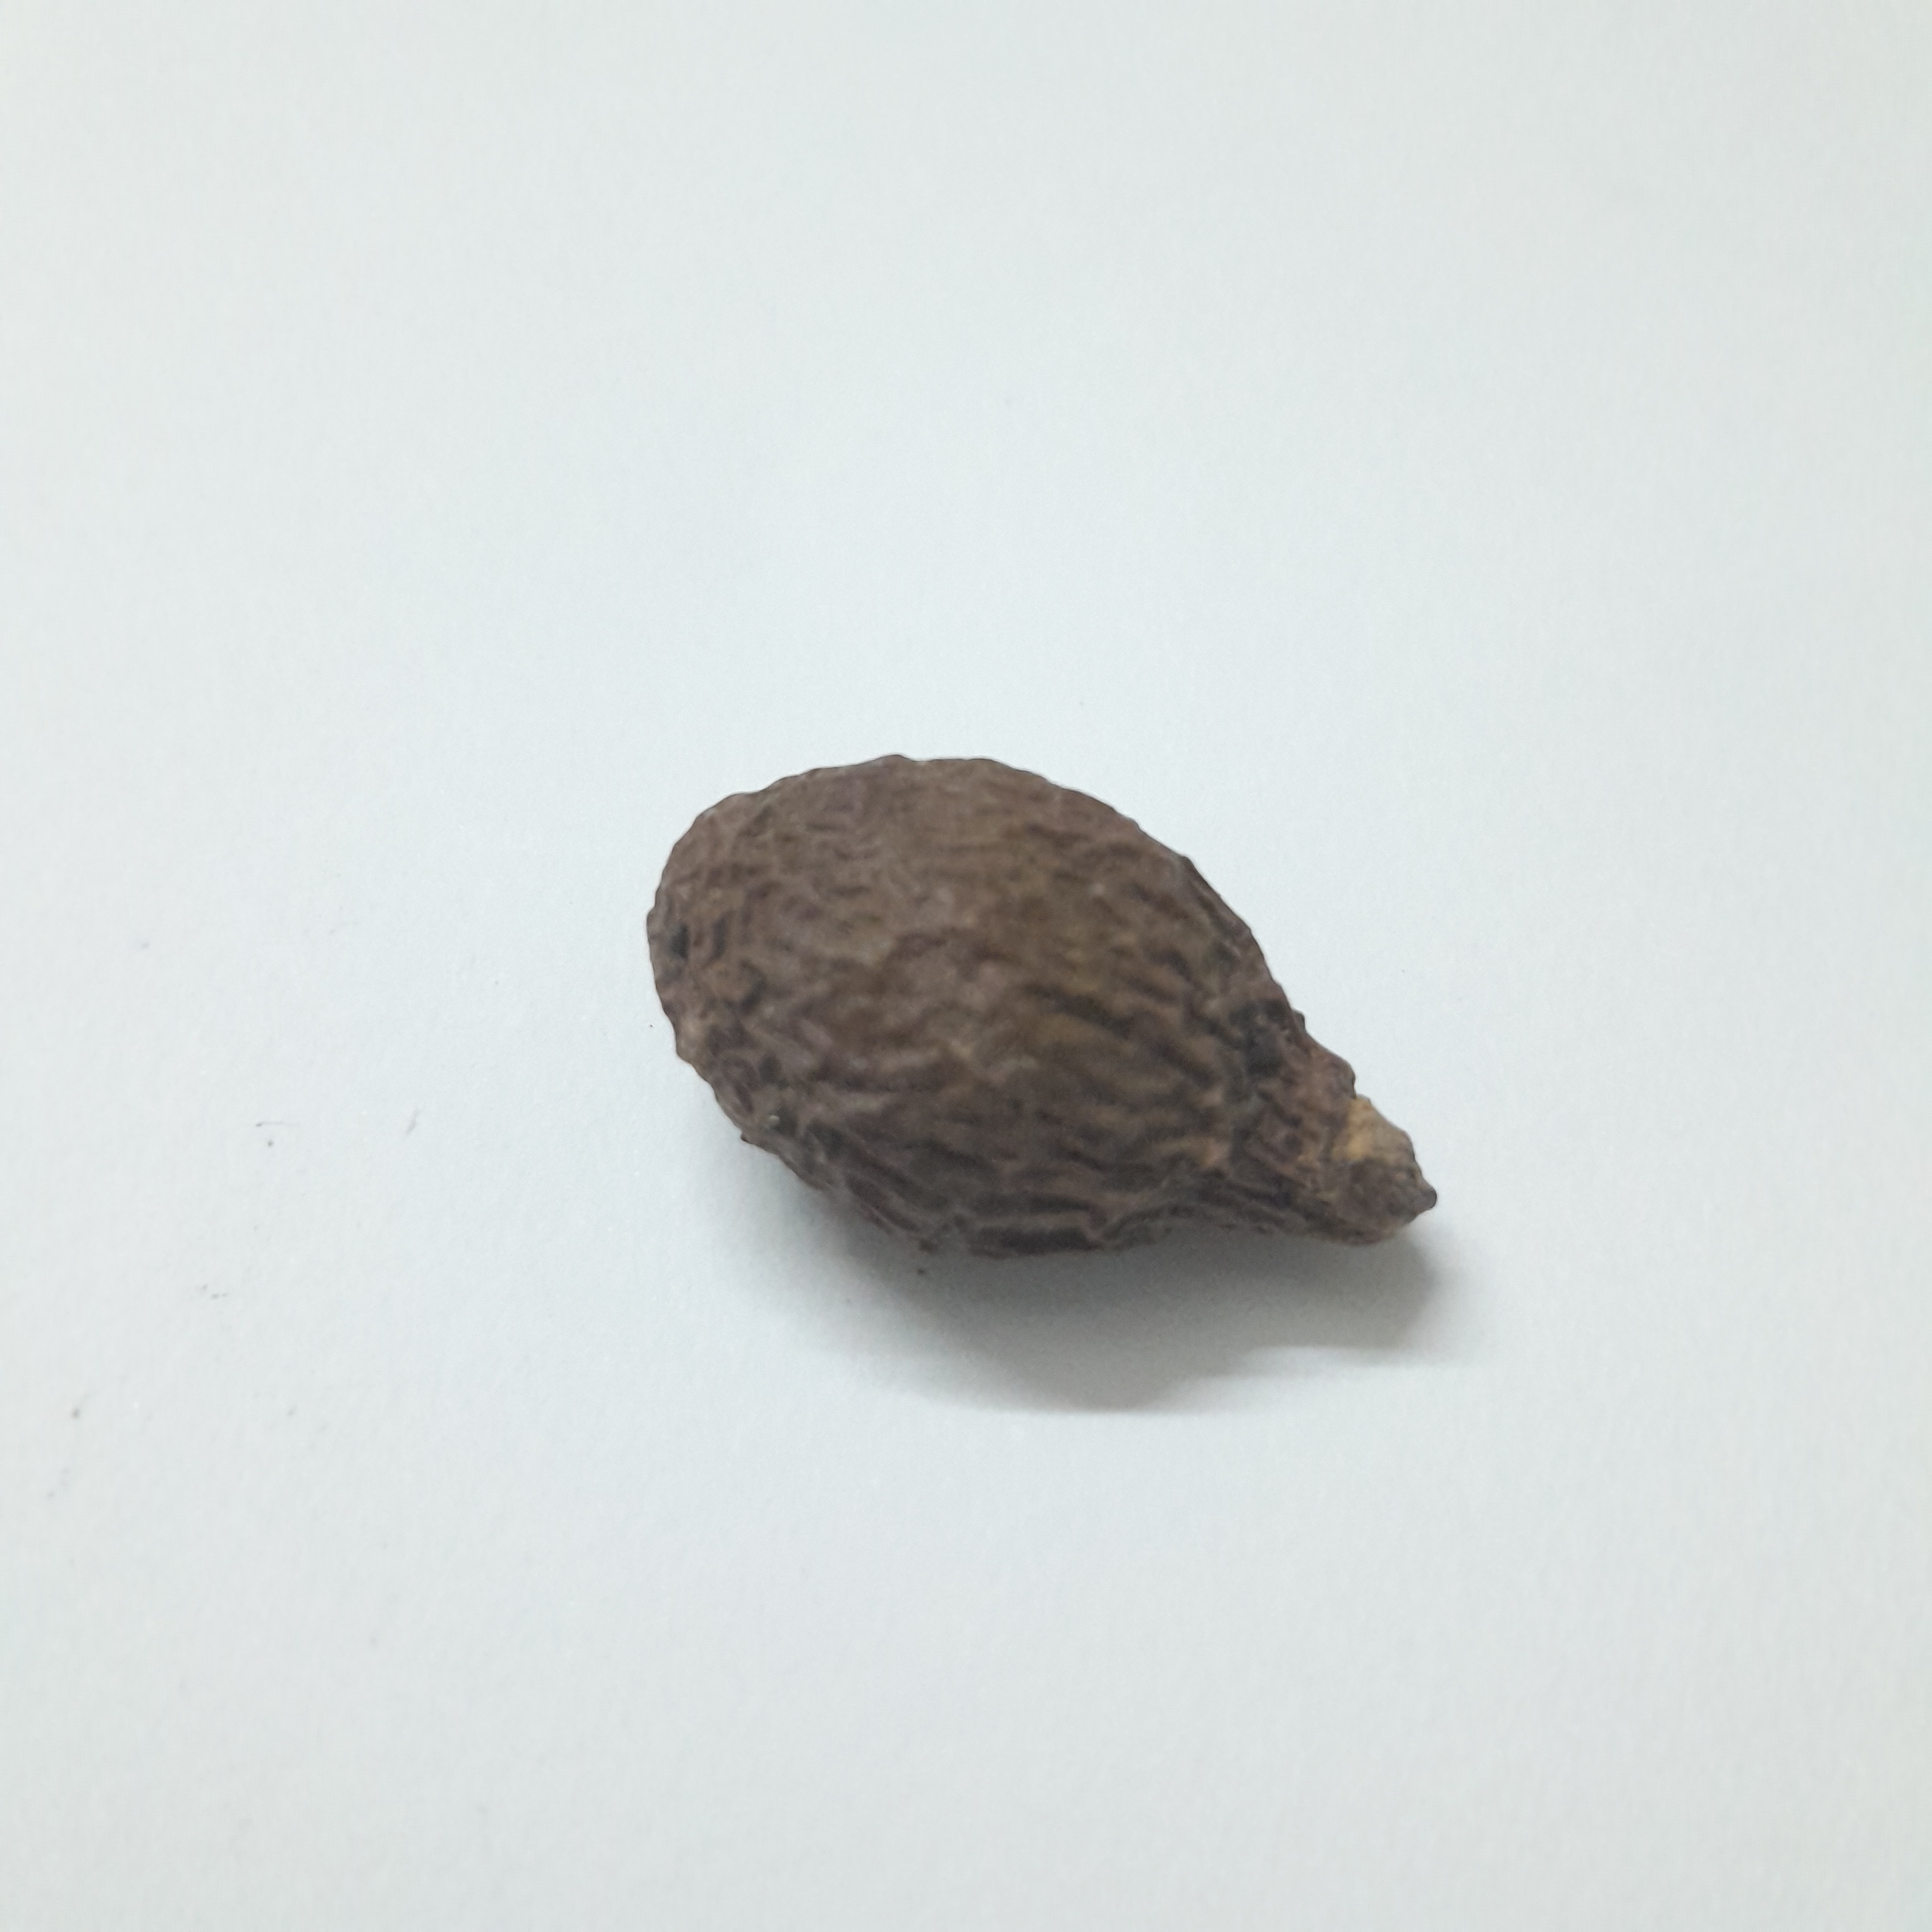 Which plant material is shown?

niranjanphal
